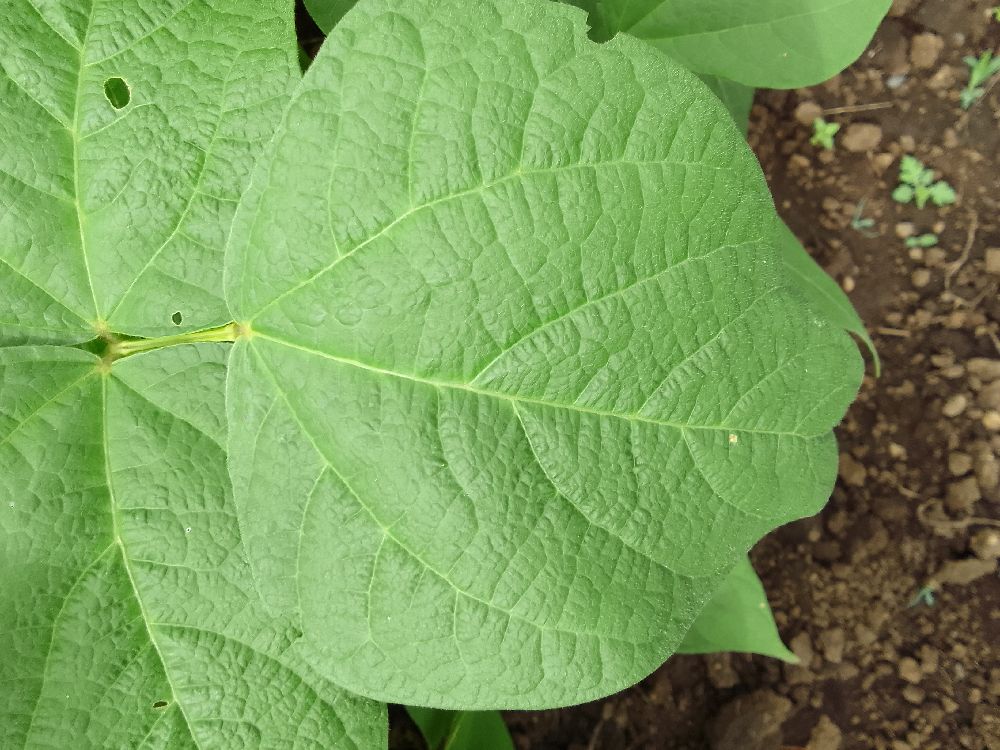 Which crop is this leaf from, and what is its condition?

common bean, healthy
